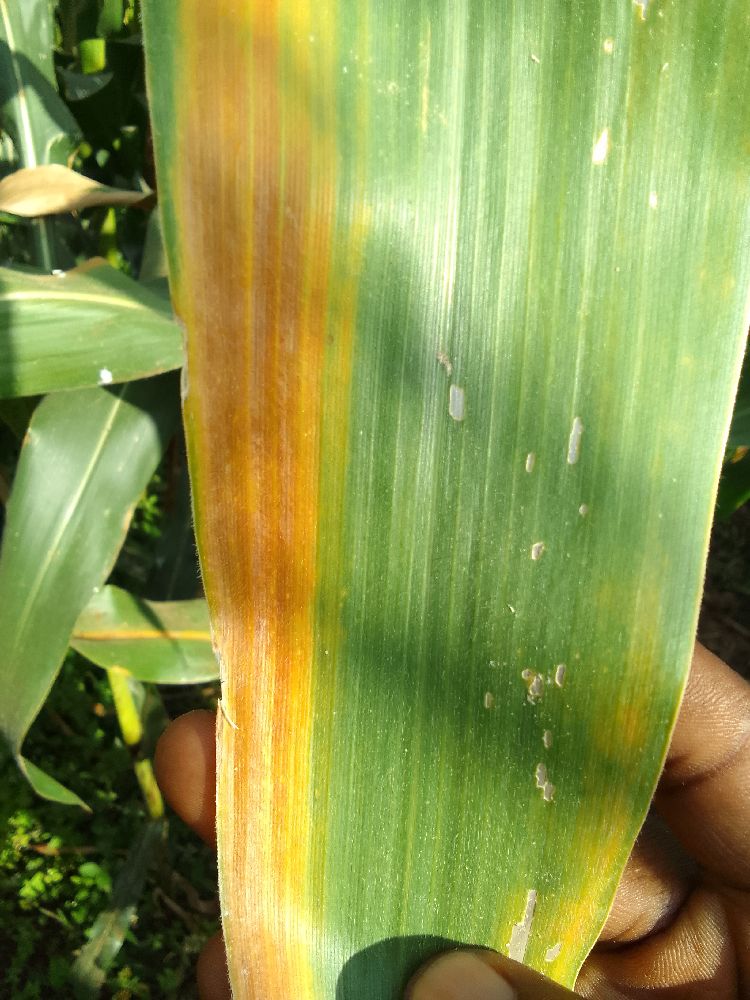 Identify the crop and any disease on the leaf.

maize, maize lethal necrosis
